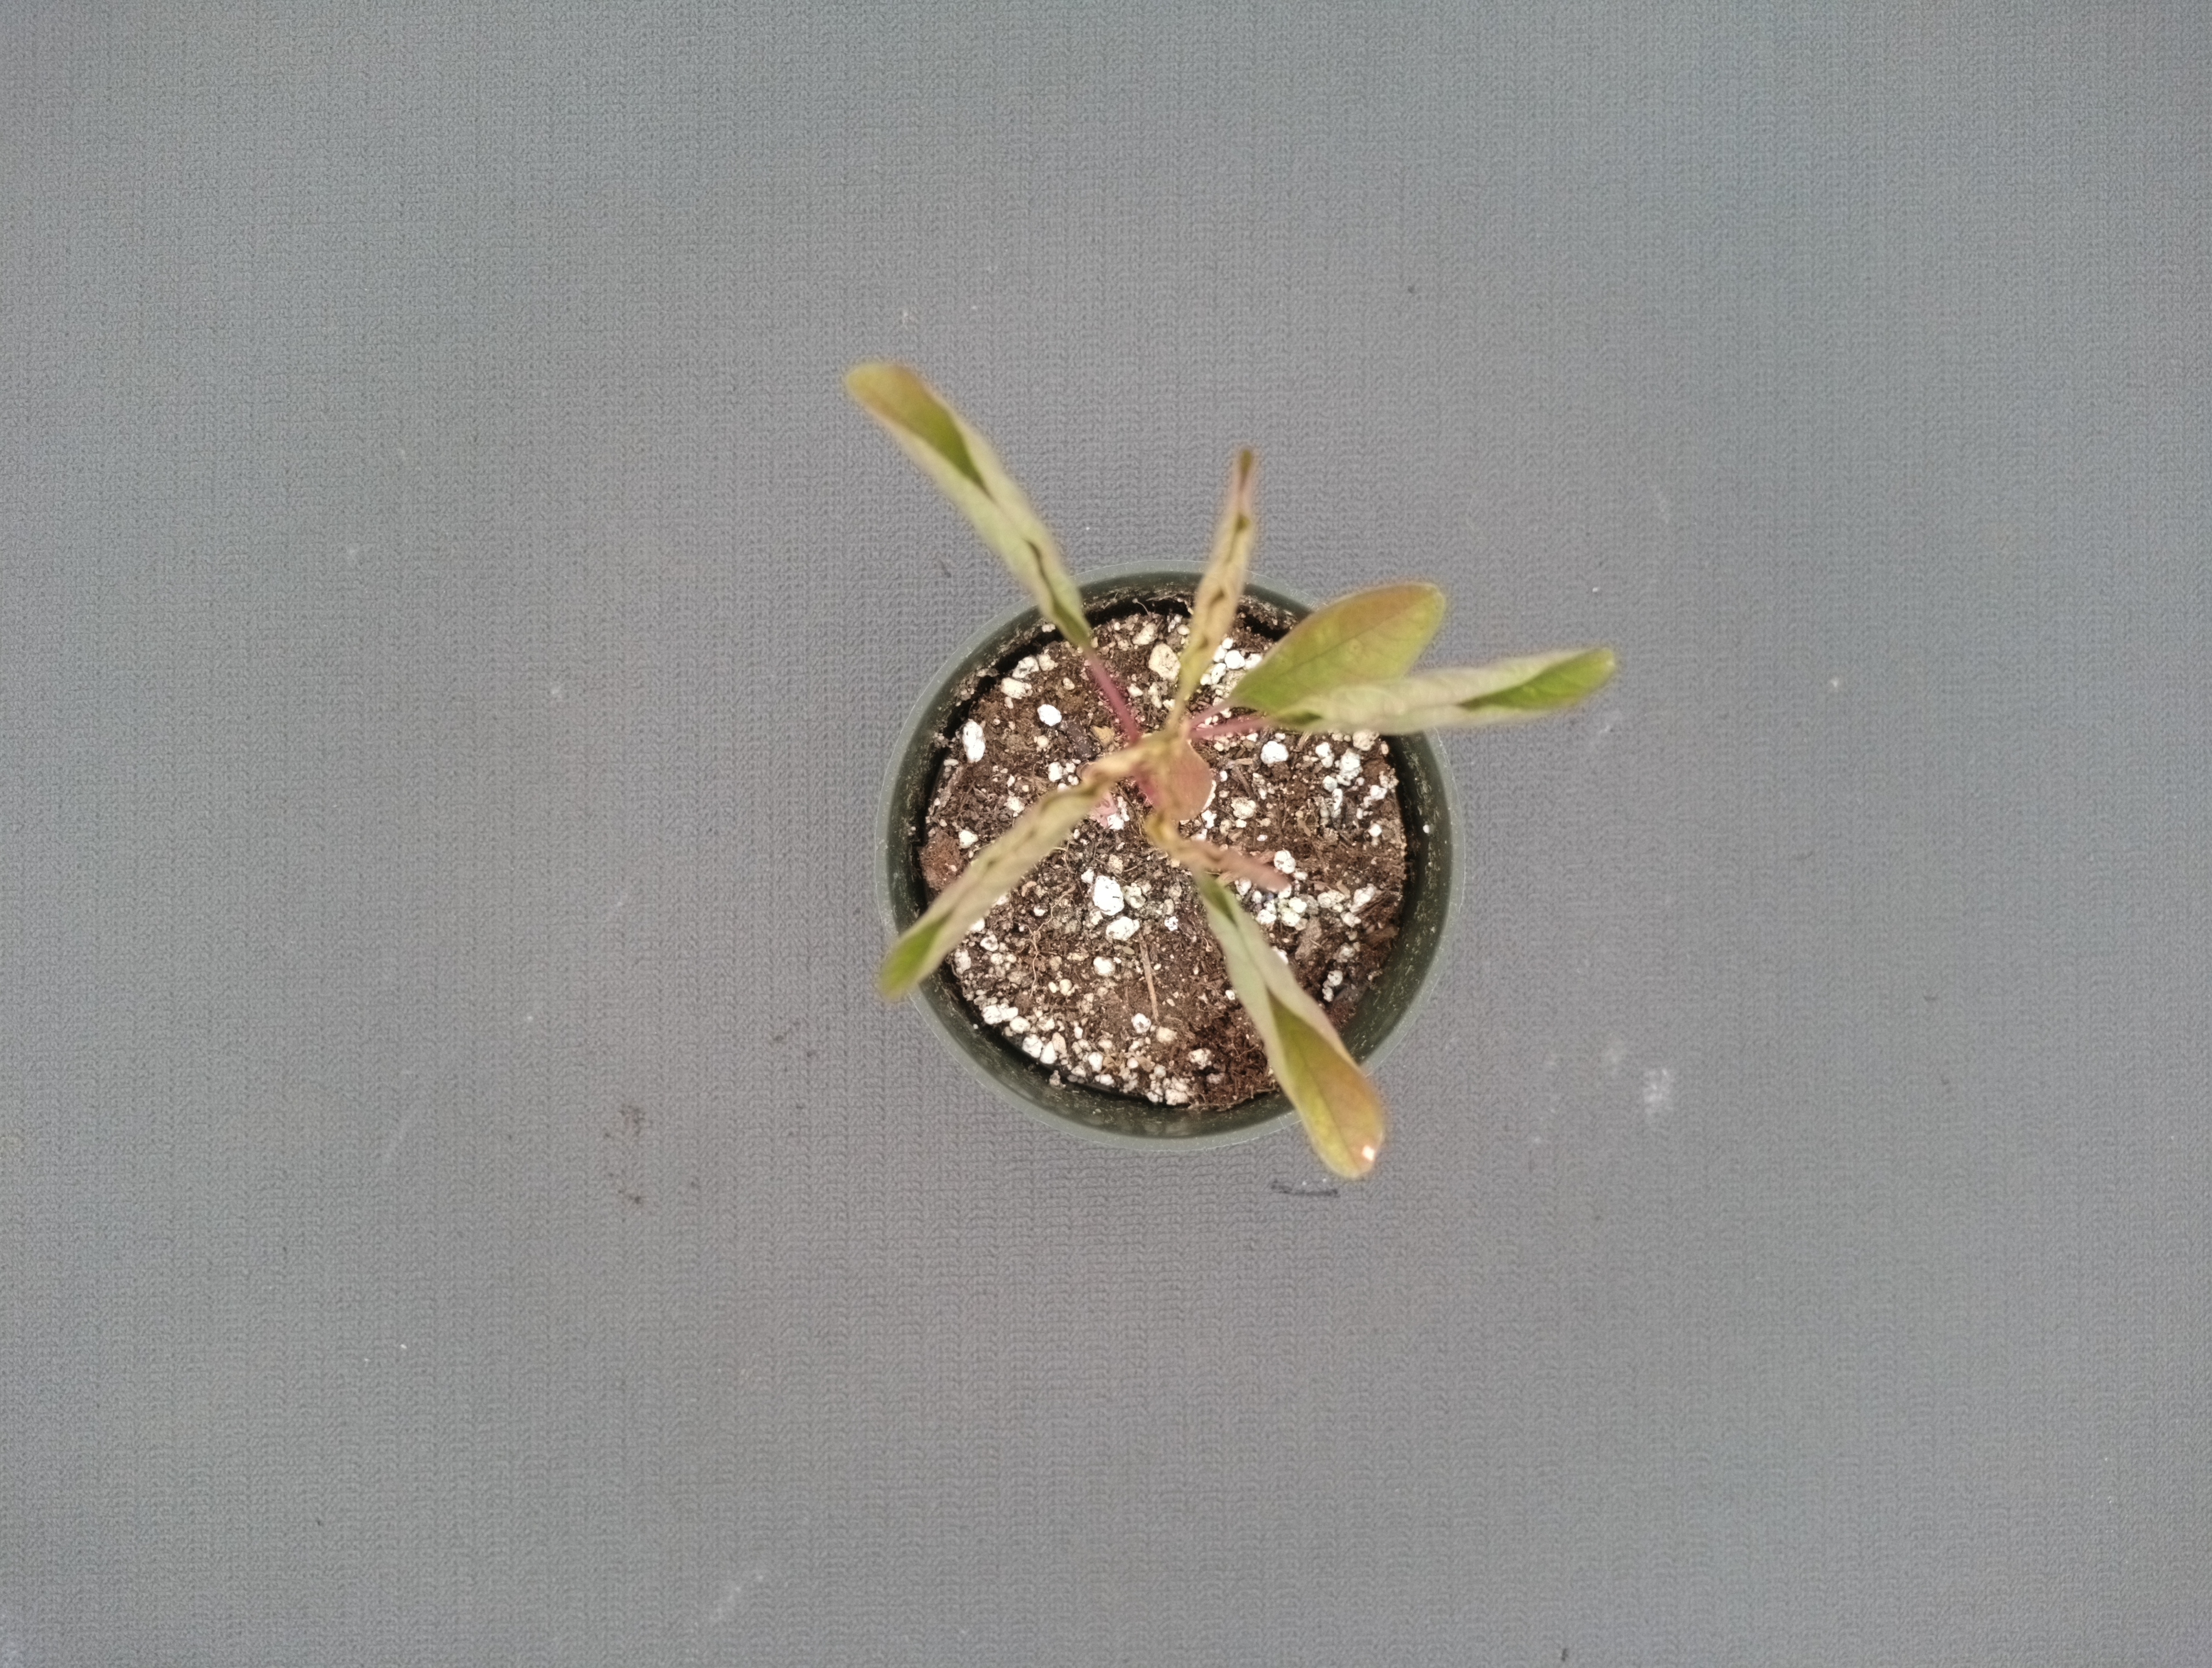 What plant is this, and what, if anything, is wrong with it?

waterhemp, foliar distortion
